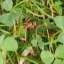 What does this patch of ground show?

unstructured weed
